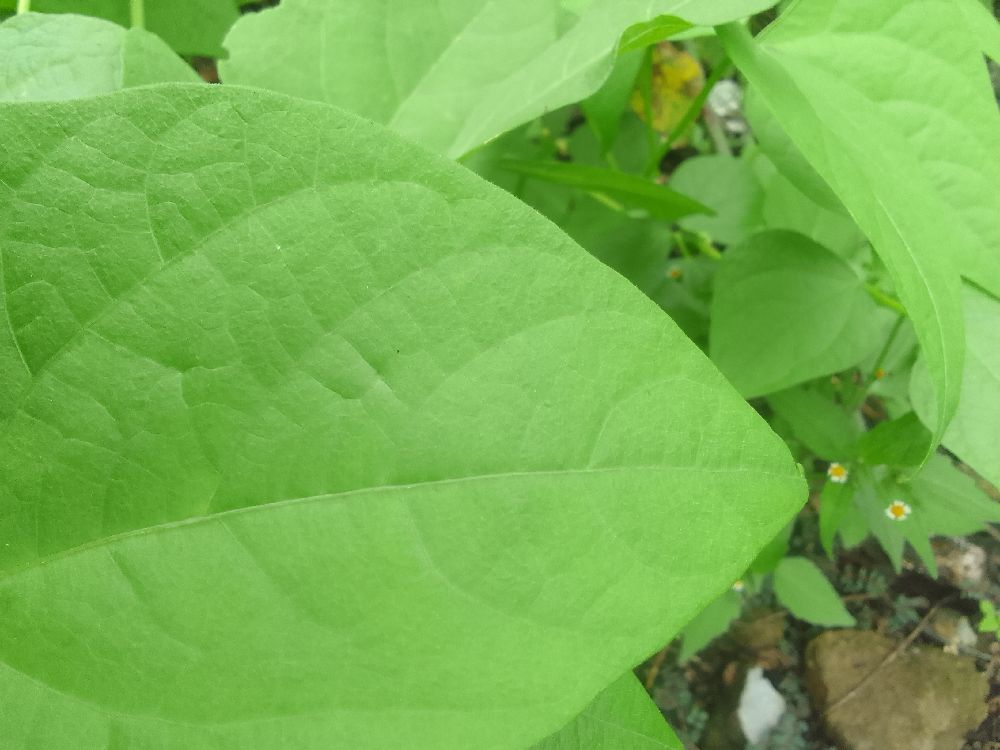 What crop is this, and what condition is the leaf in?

common bean, healthy
